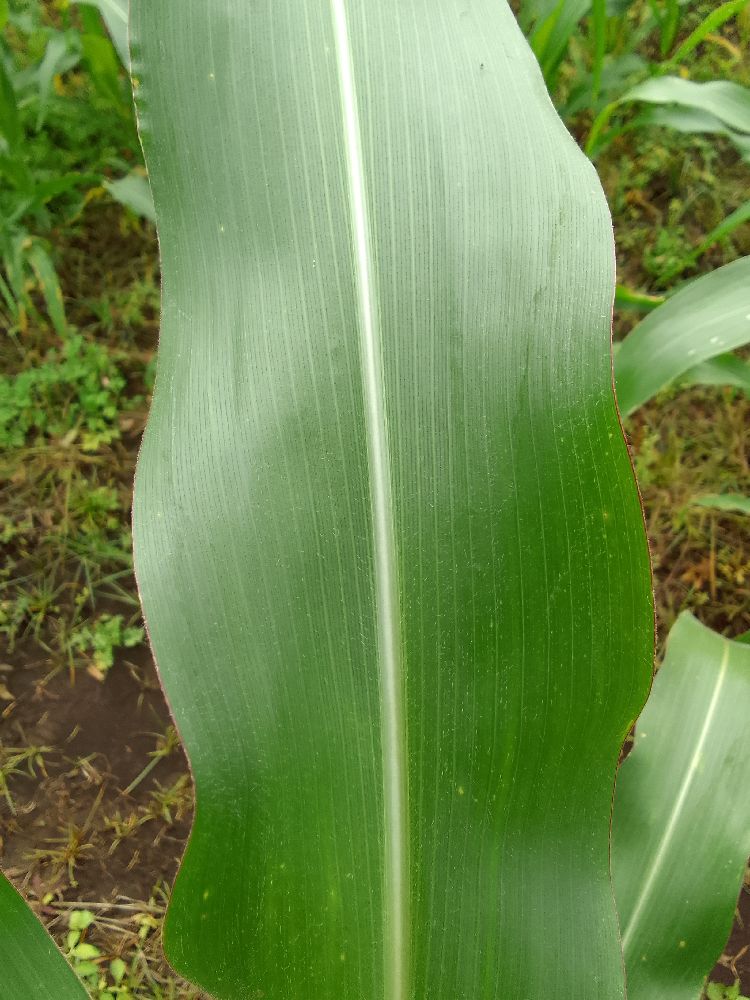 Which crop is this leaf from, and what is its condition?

maize, healthy
